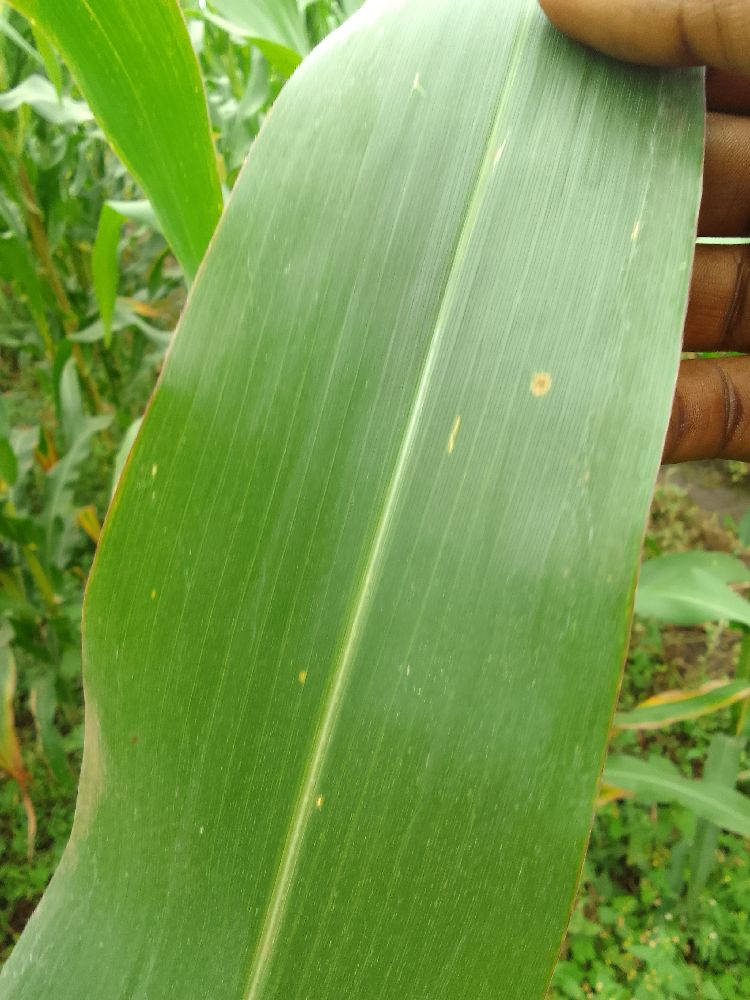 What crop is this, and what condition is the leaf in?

maize, healthy
